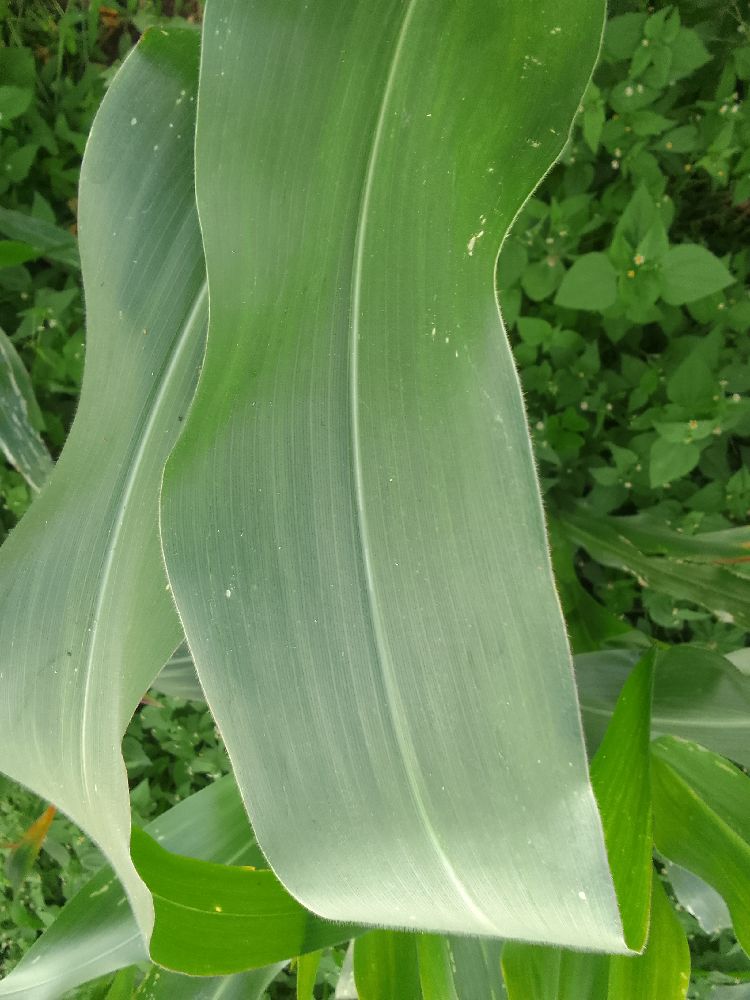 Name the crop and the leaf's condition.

maize, healthy
